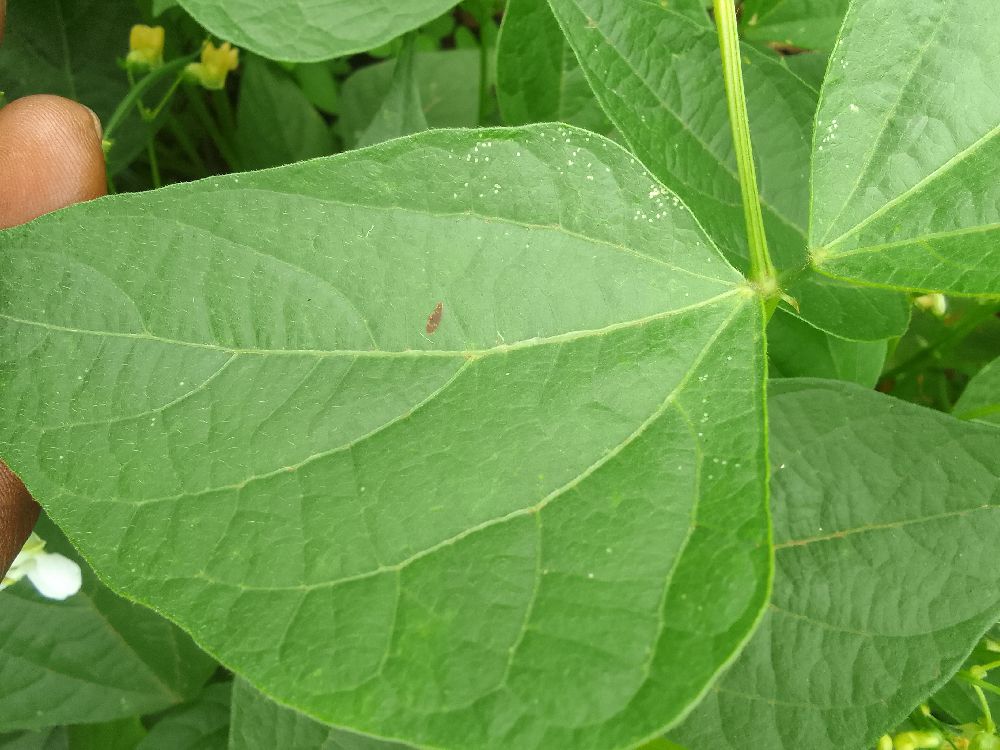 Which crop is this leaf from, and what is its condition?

common bean, healthy
